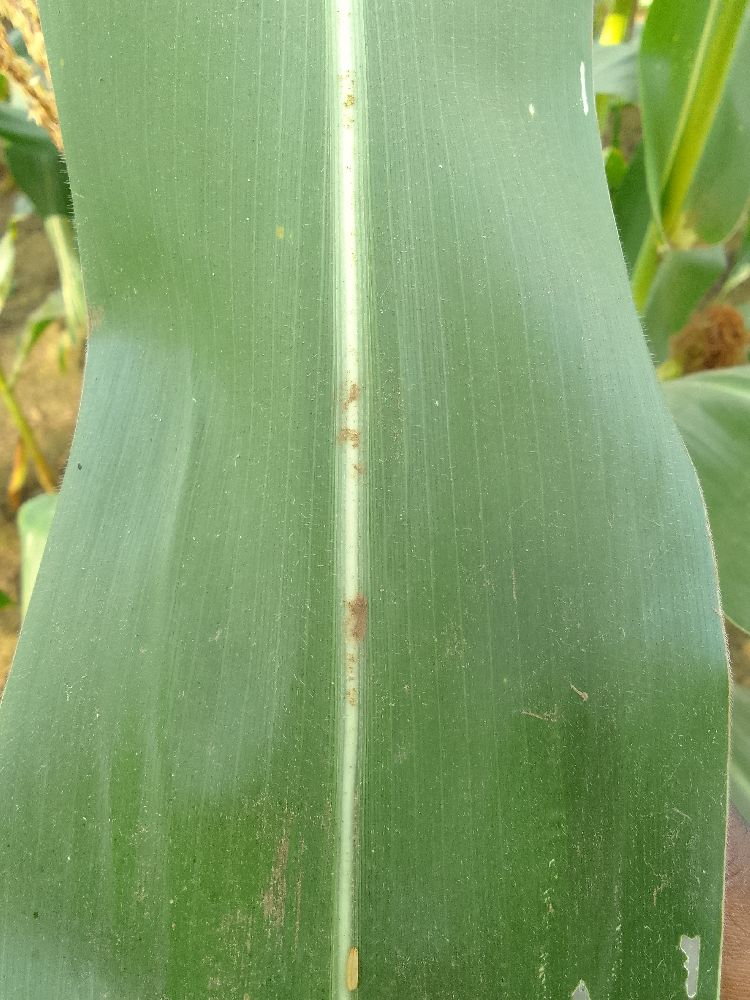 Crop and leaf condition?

maize, healthy
